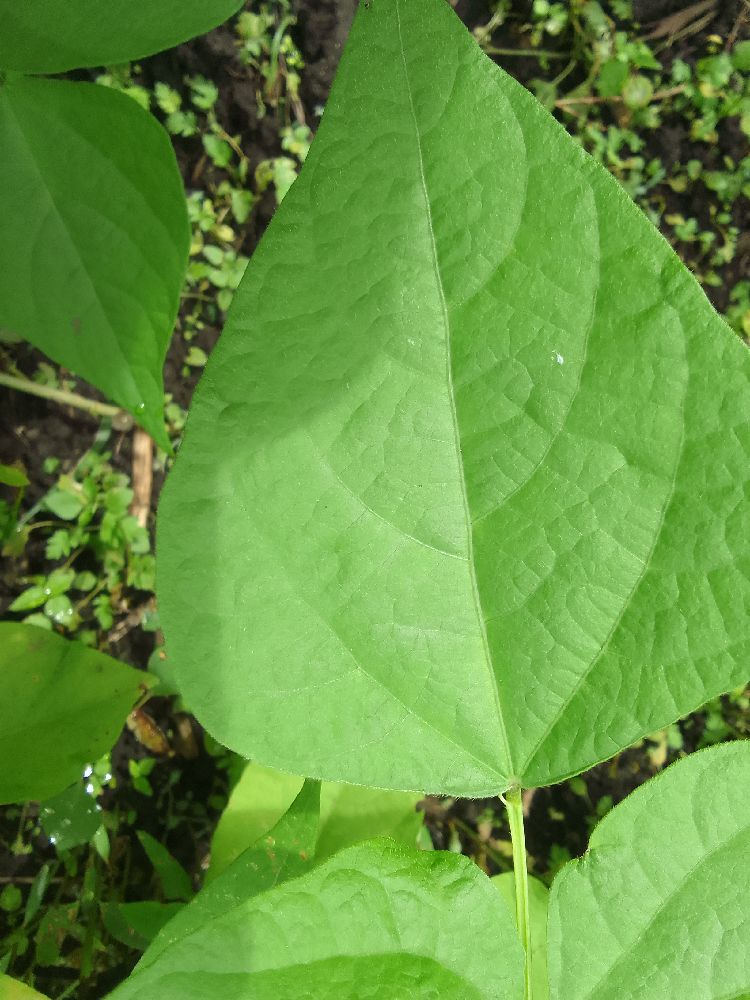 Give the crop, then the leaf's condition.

common bean, healthy
